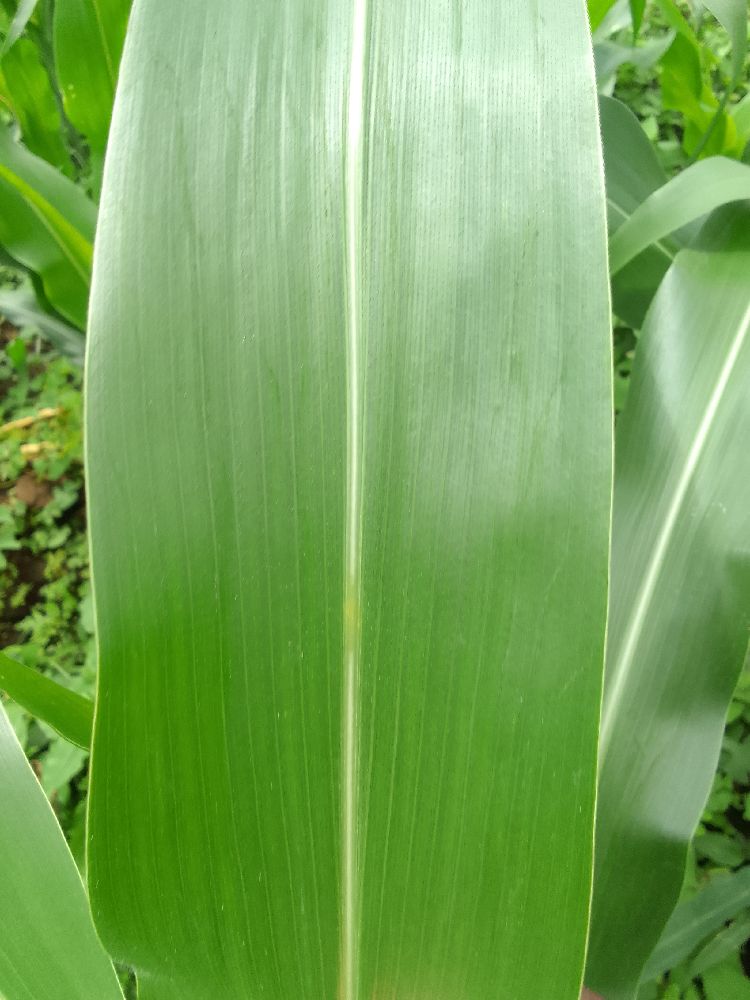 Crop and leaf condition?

maize, healthy
